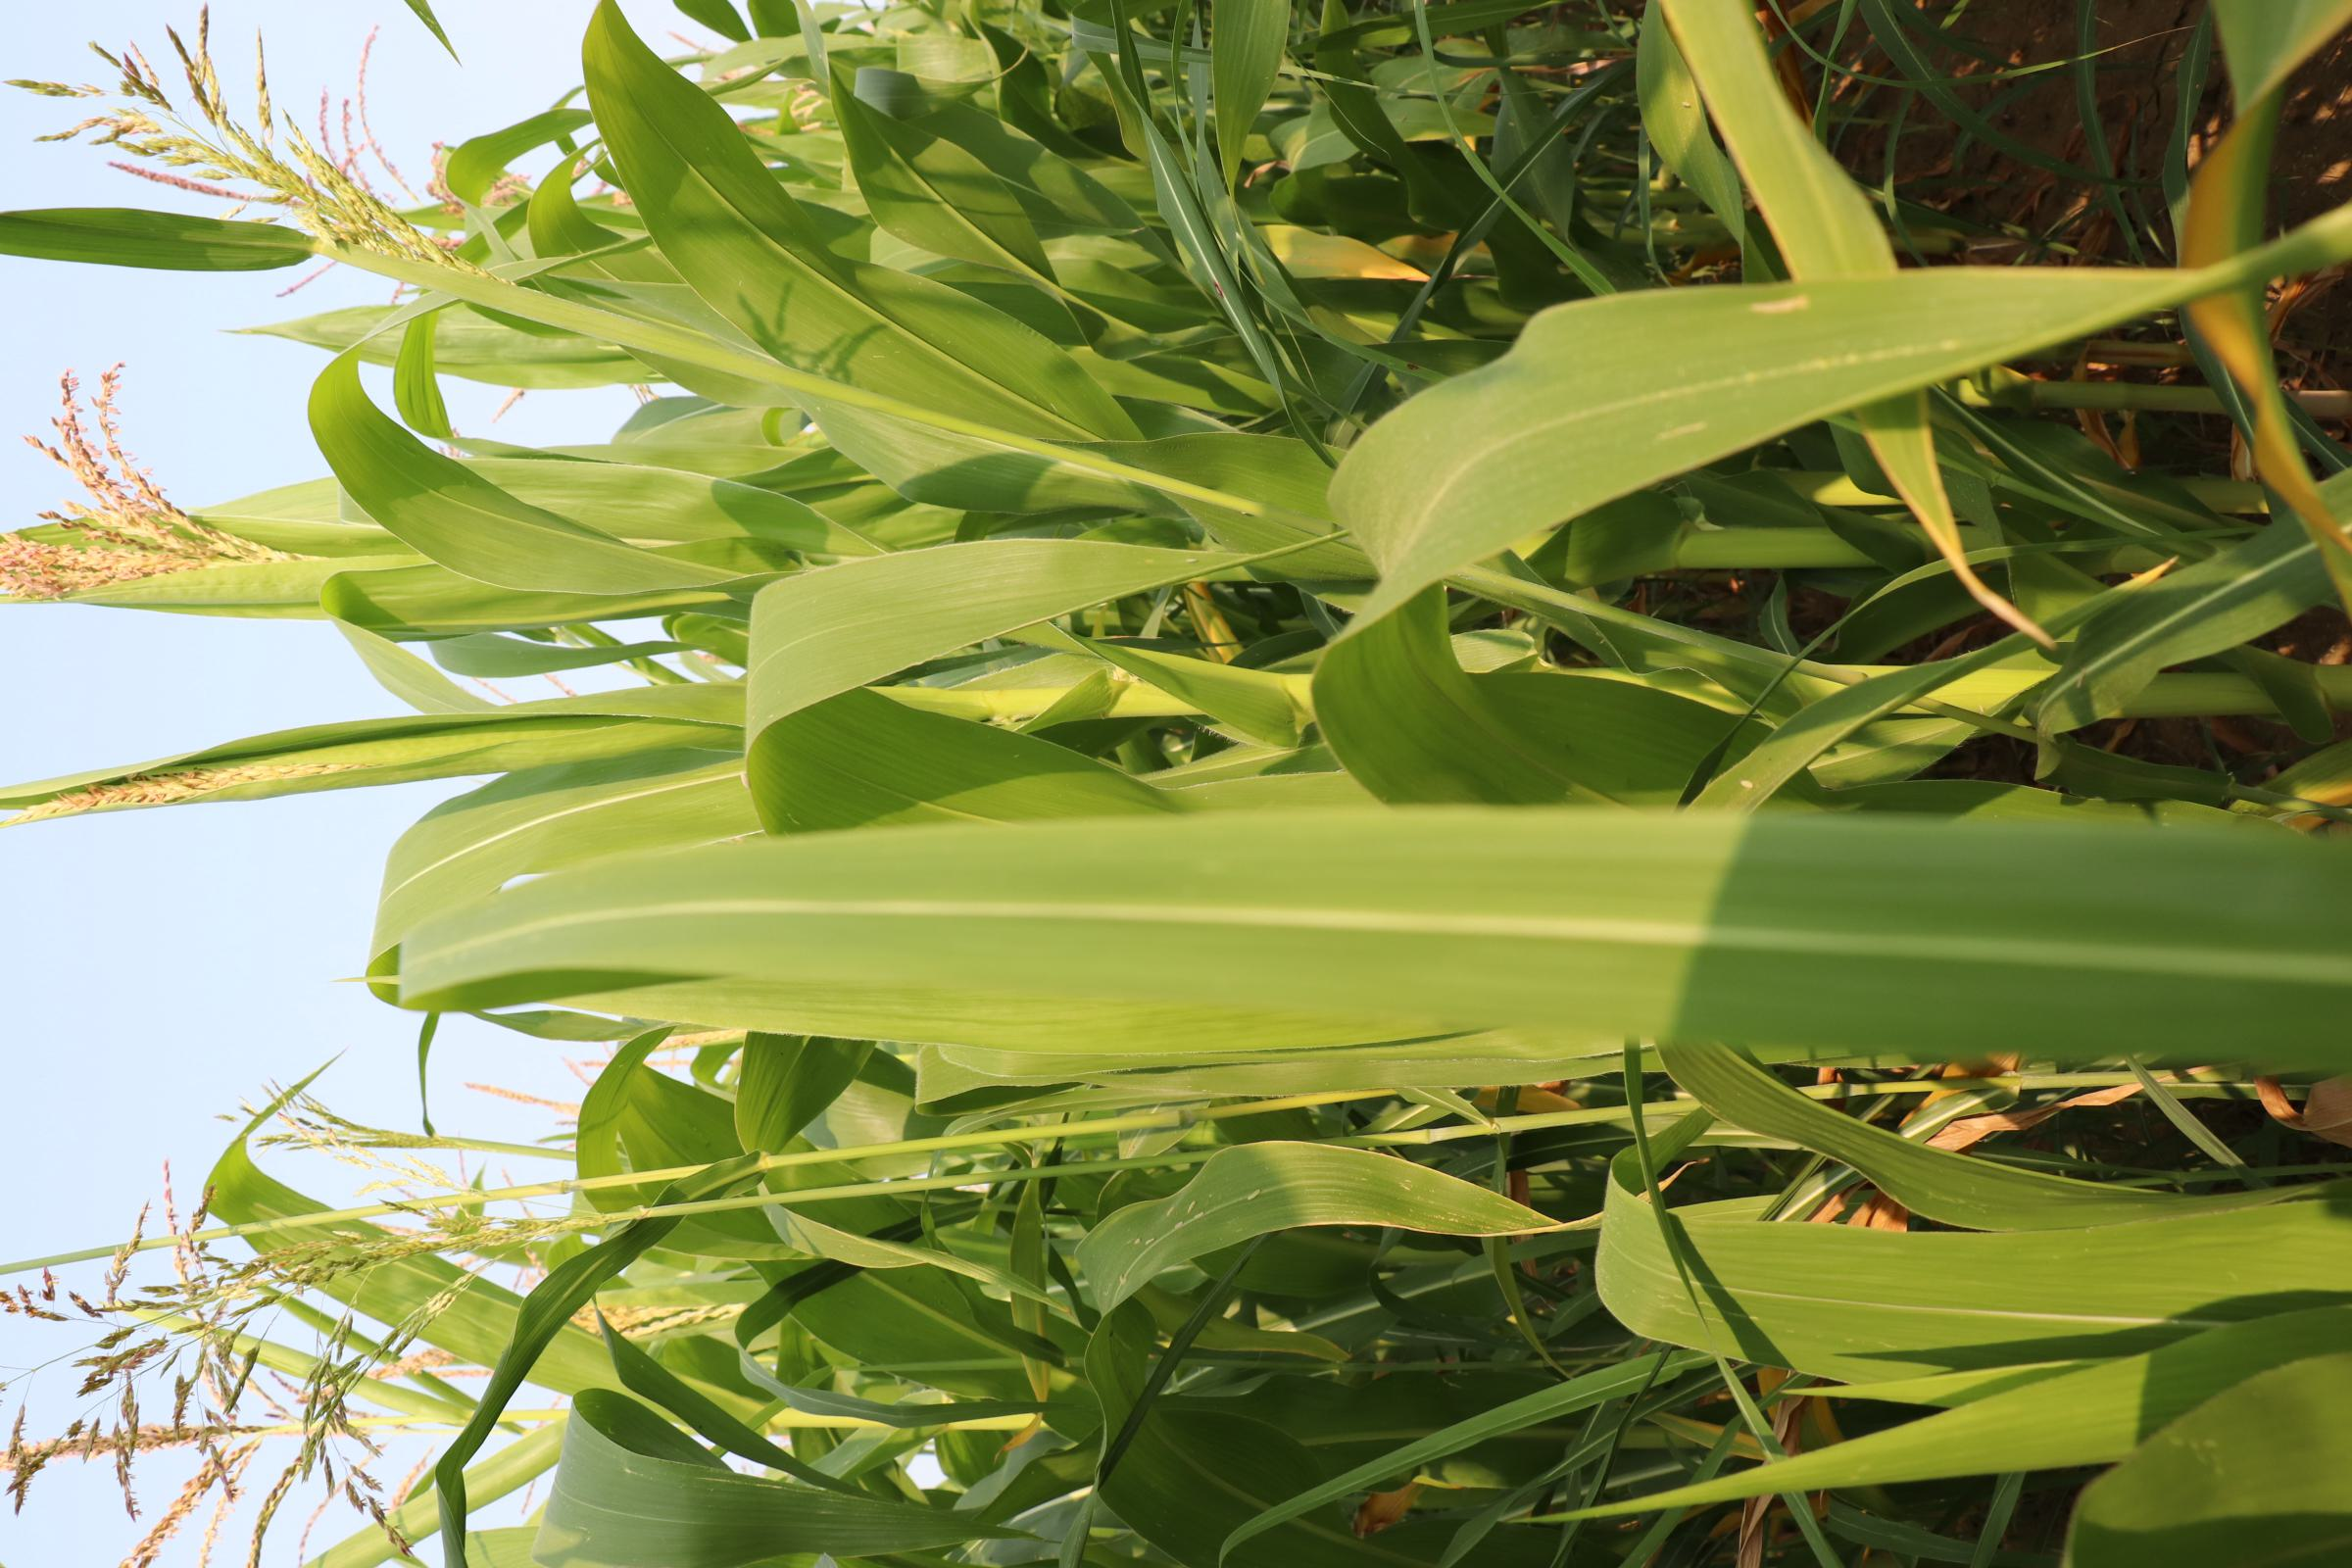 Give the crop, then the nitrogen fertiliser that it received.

maize, no added nitrogen
